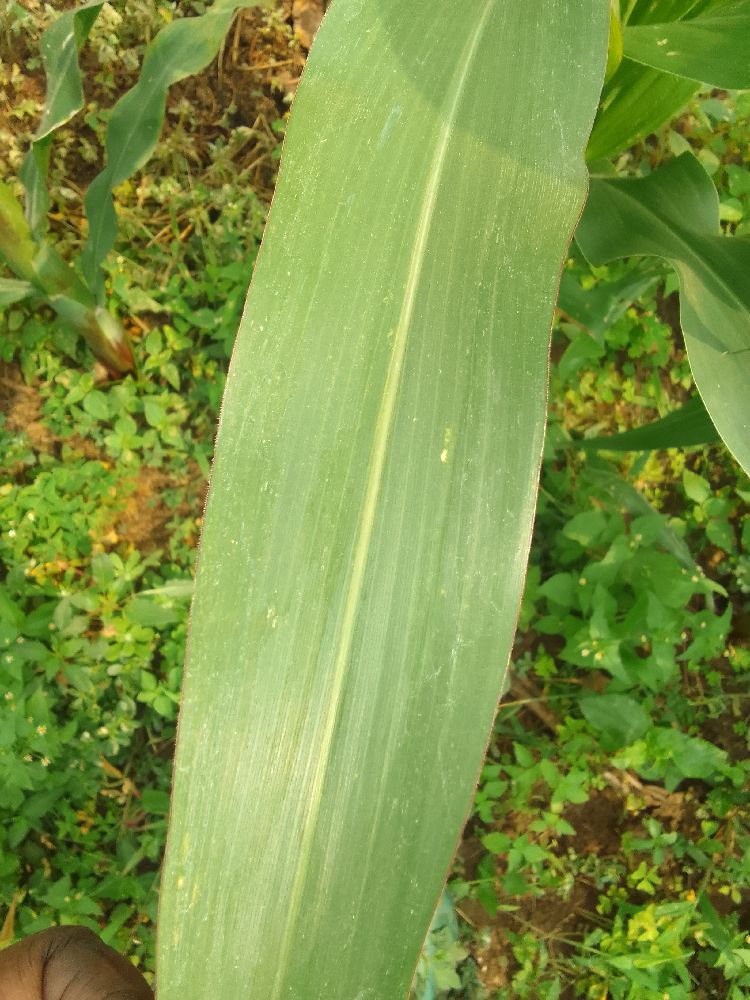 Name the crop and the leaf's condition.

maize, healthy
